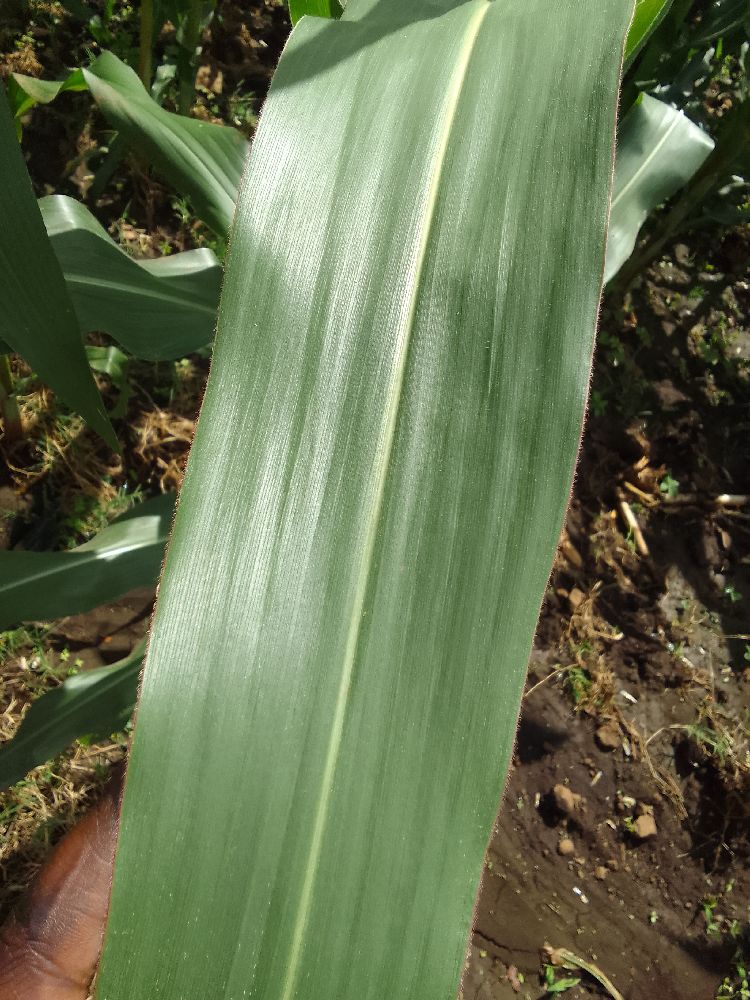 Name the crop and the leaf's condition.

maize, healthy
